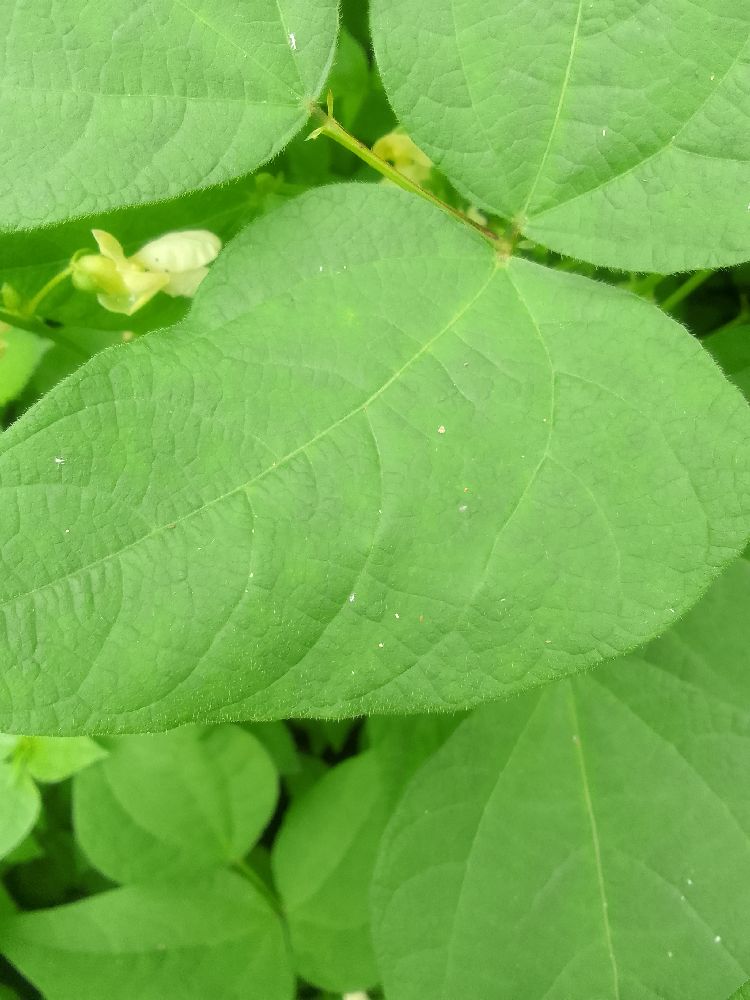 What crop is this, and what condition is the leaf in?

common bean, healthy
